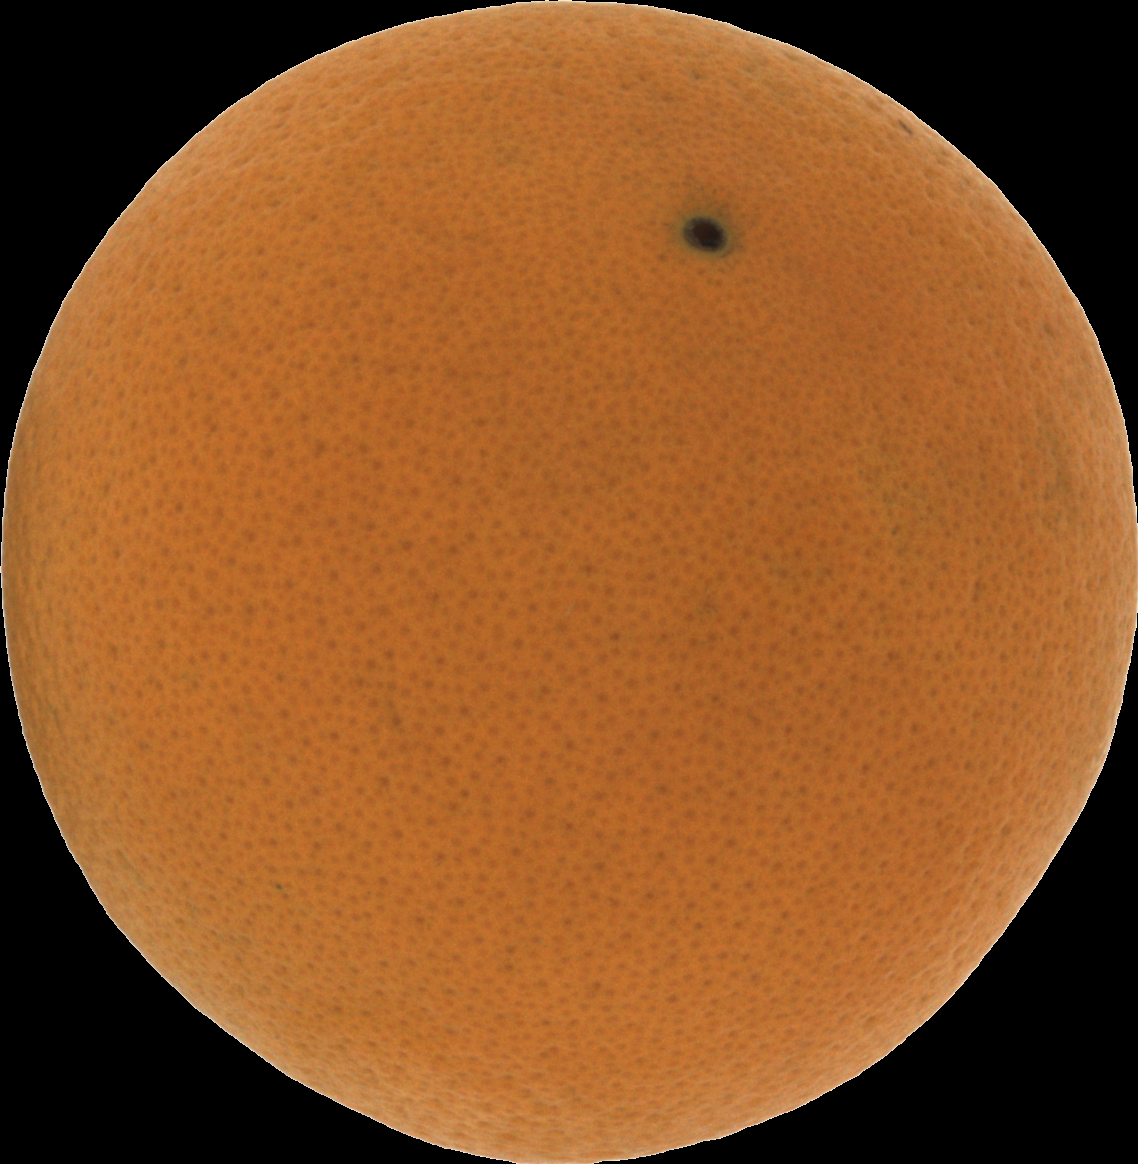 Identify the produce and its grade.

orange, good
